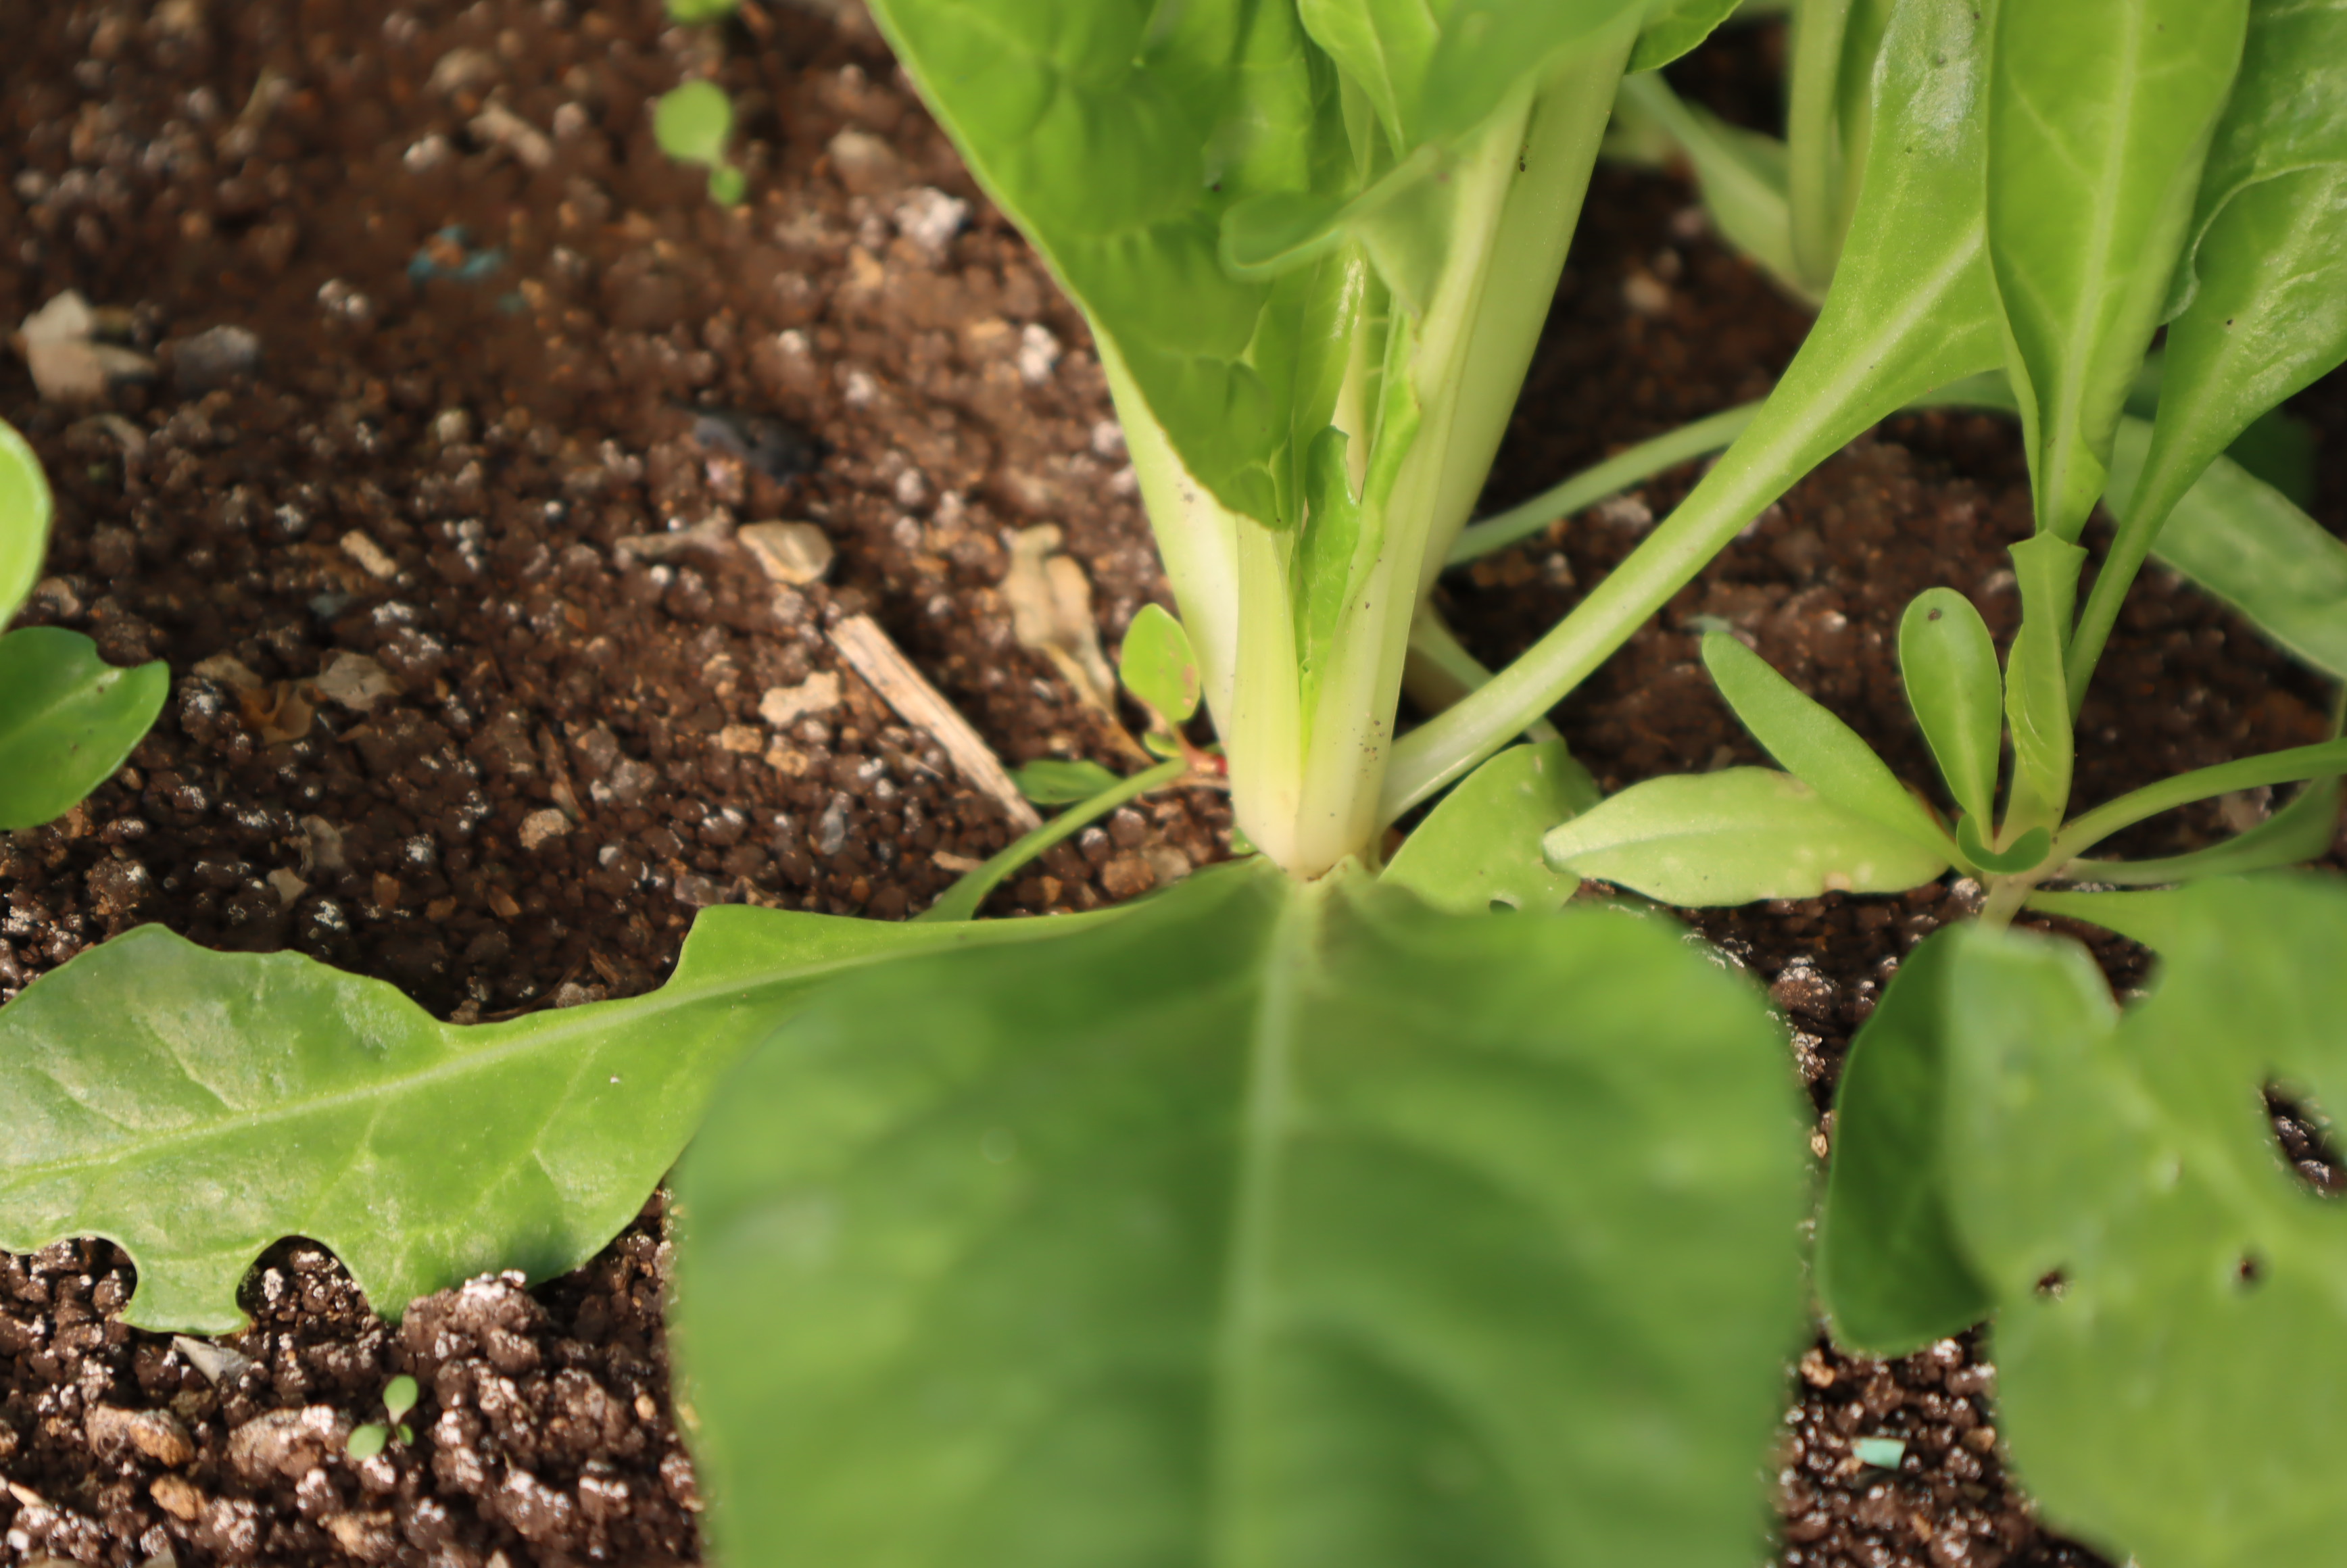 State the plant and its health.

chard, phytophagous
